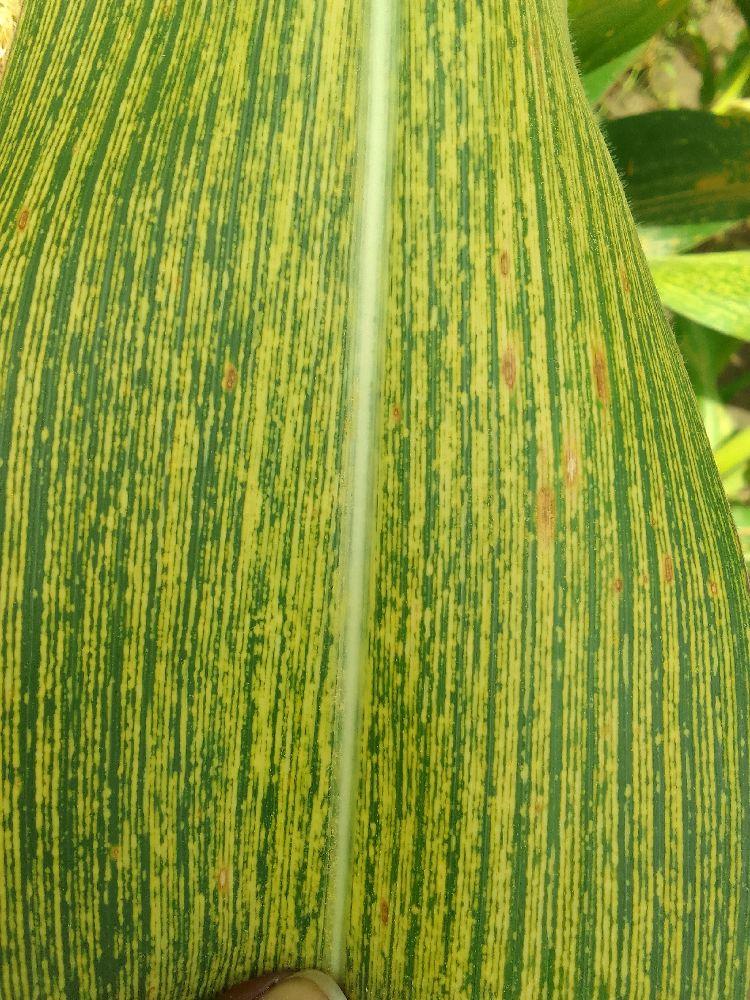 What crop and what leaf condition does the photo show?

maize, maize streak virus
